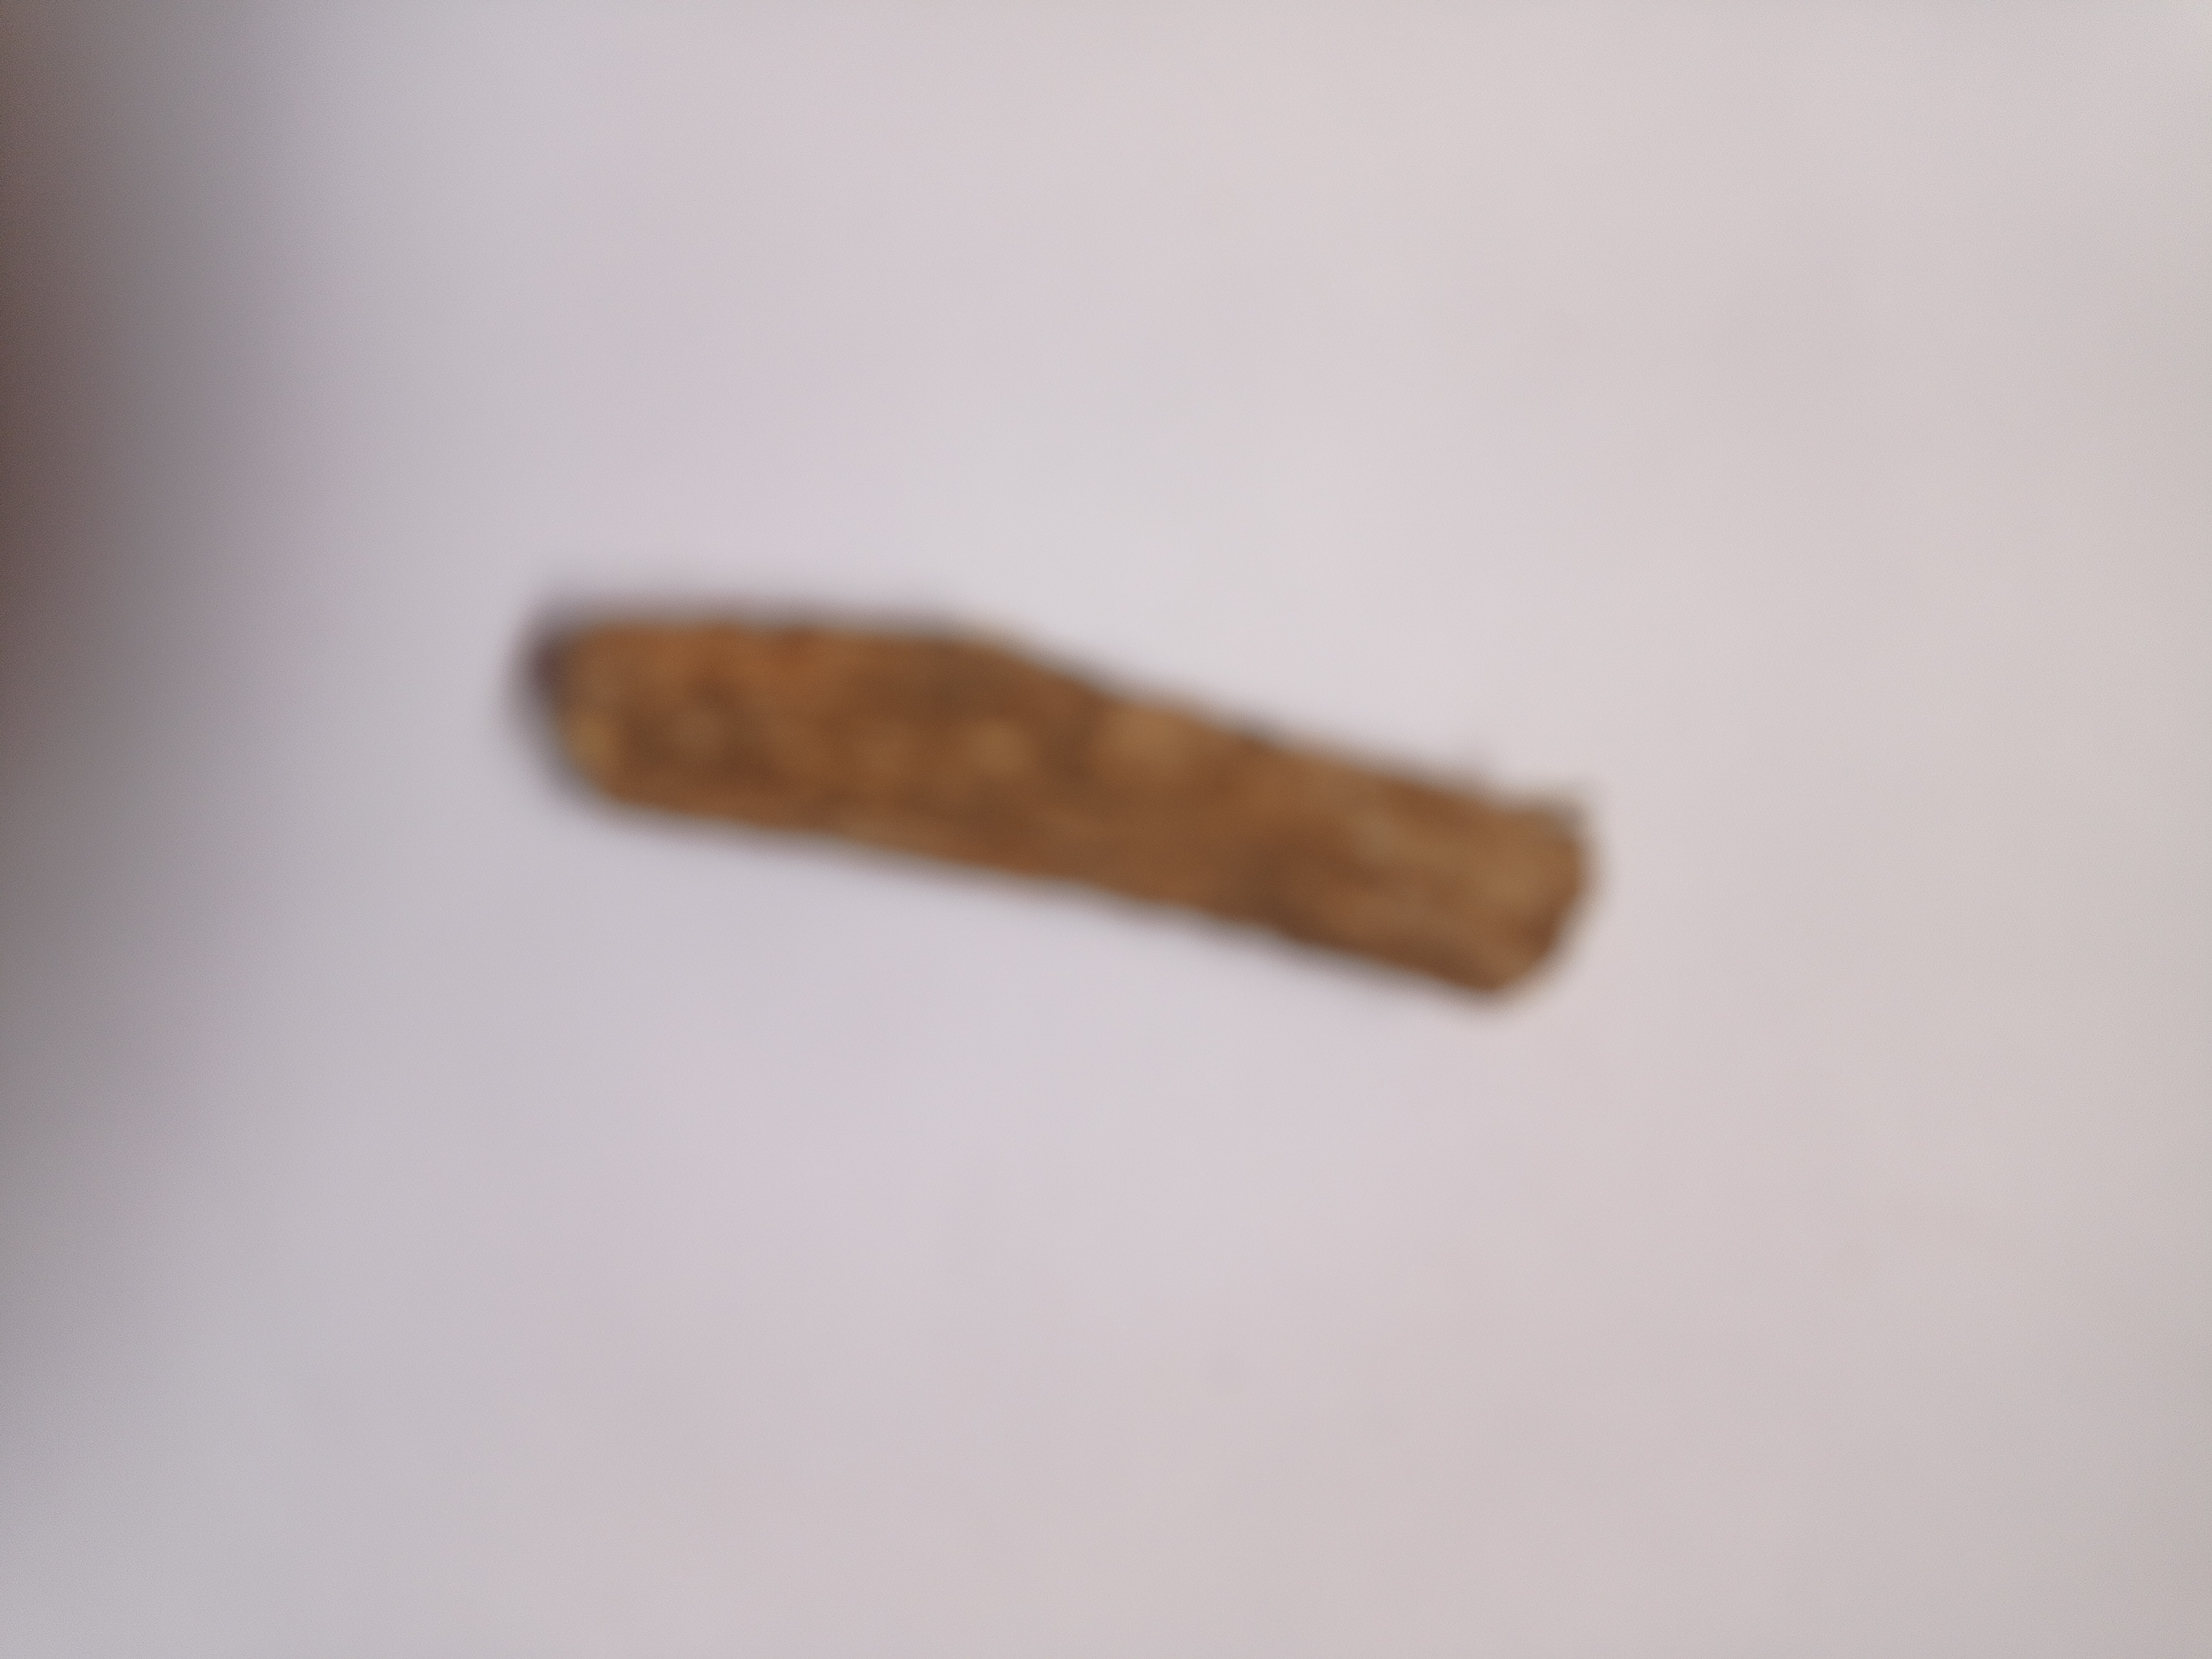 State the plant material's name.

jesthamadh
